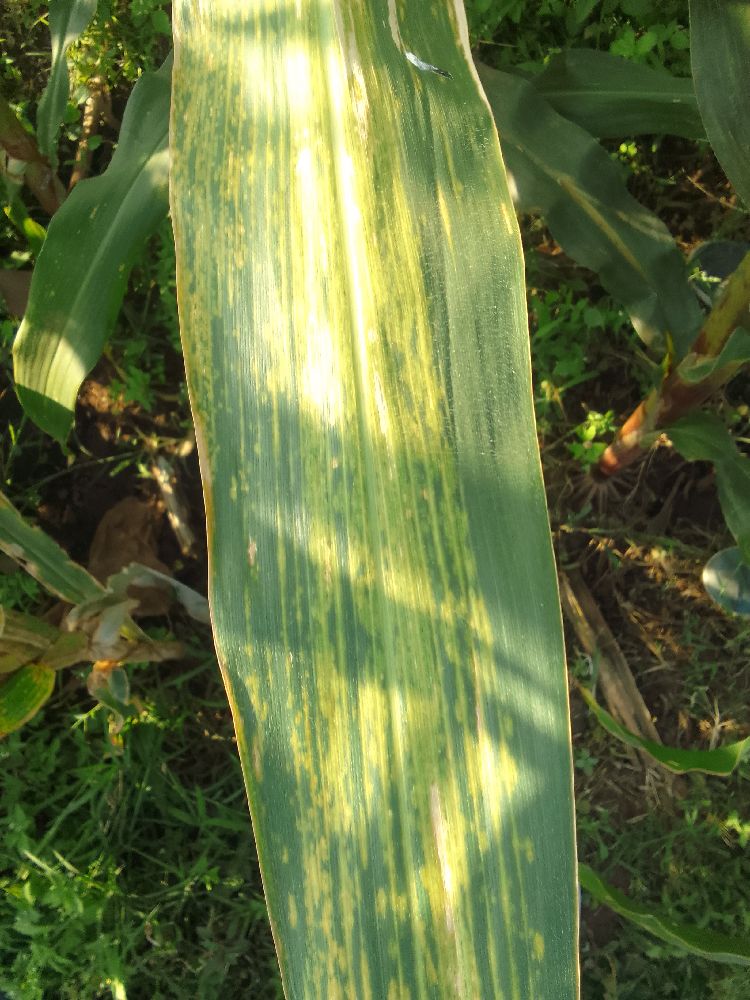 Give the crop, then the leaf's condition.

maize, maize lethal necrosis
